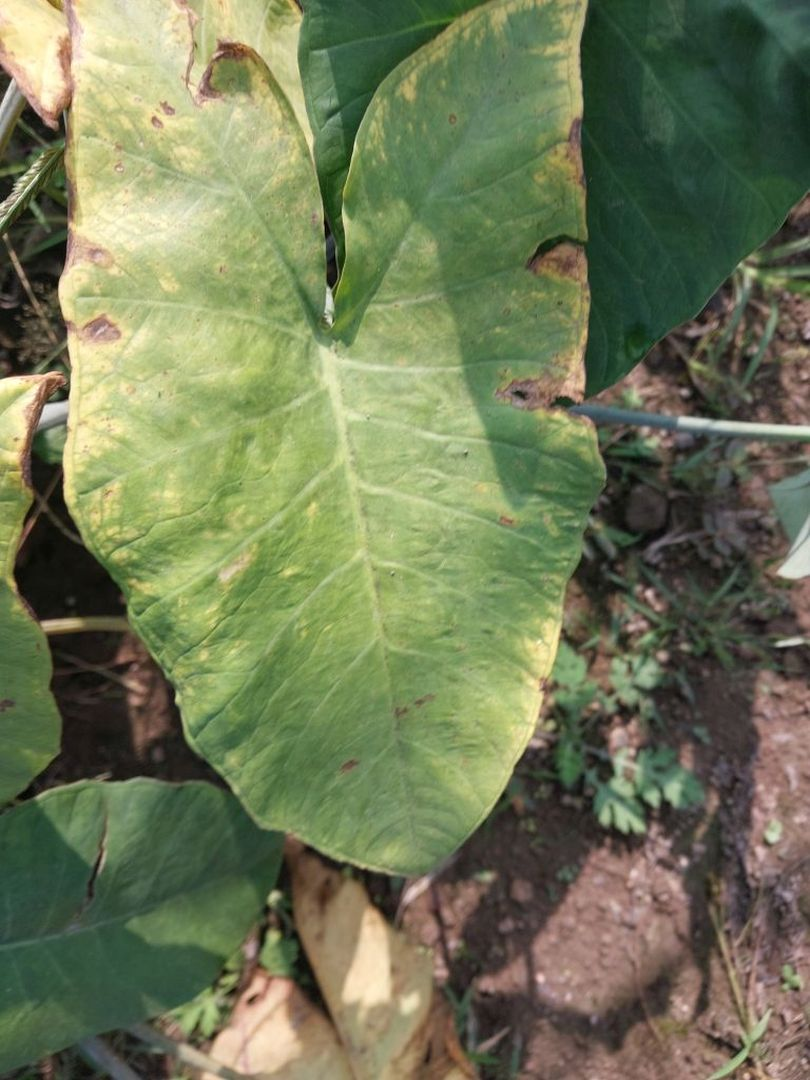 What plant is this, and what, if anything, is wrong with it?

taro, leaf blight
